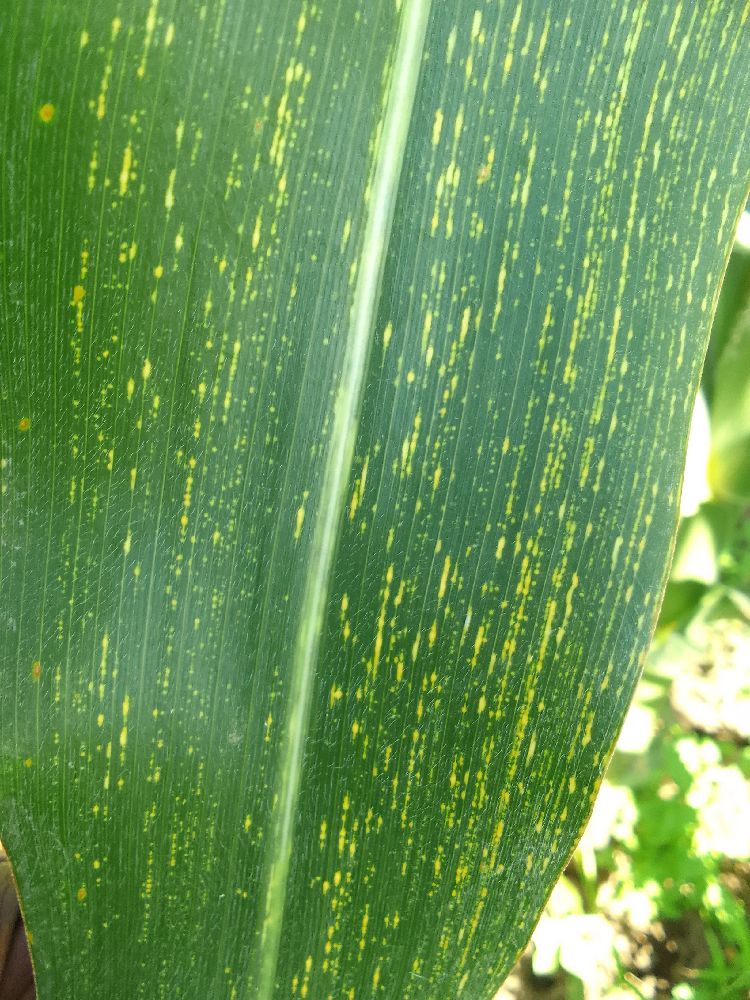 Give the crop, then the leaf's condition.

maize, maize streak virus
